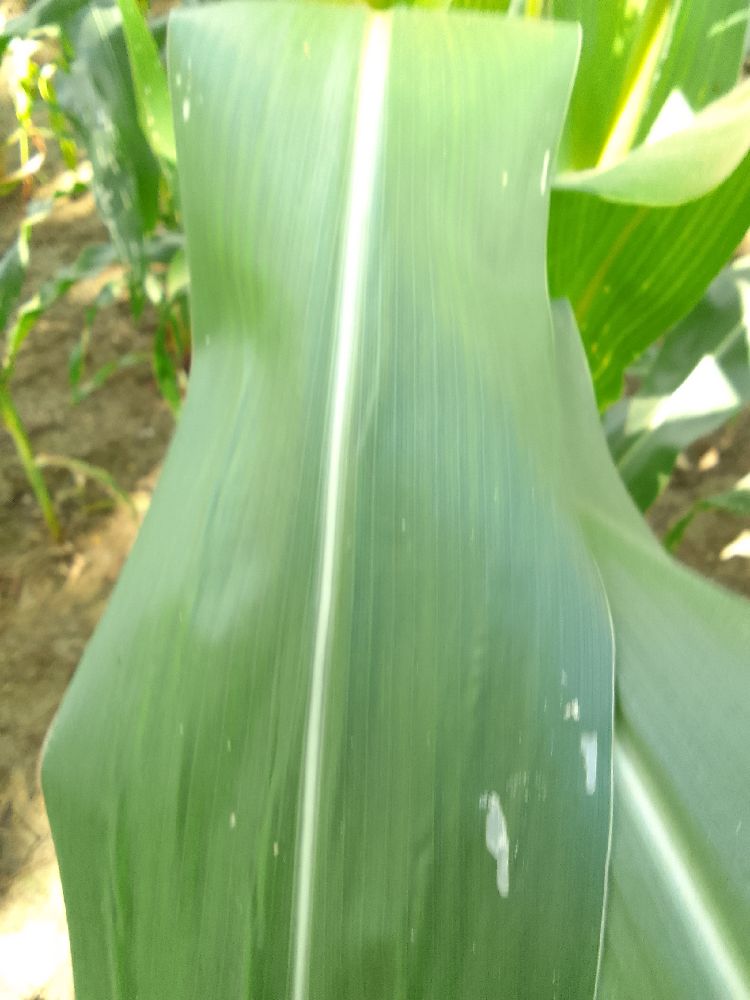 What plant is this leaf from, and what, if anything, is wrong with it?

maize, healthy
